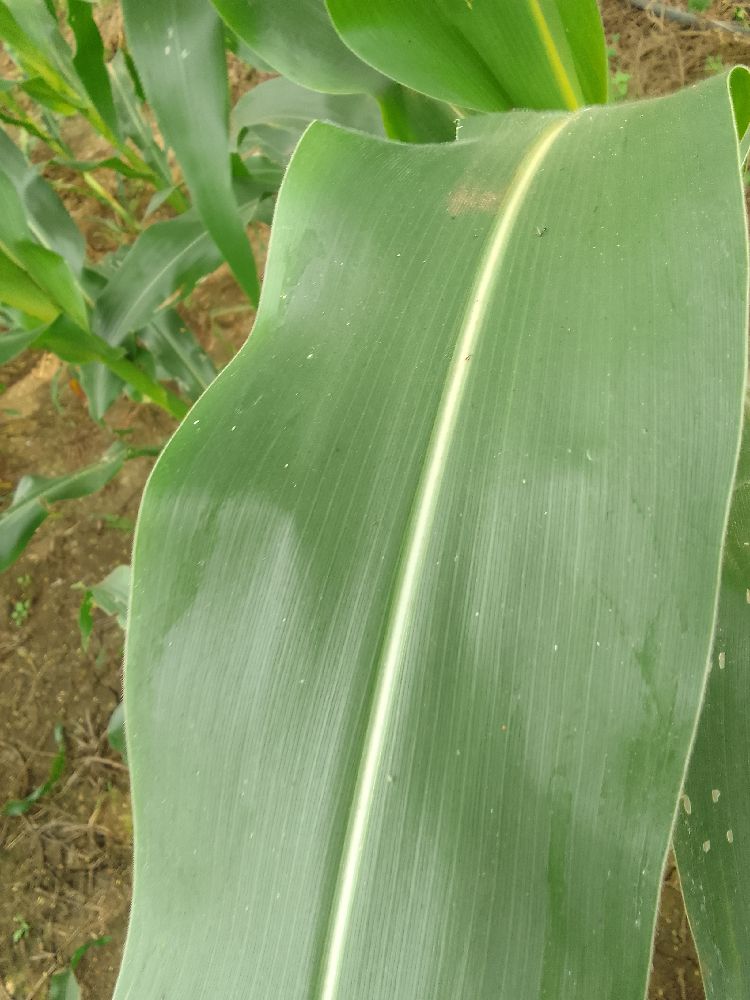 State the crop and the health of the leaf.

maize, healthy
